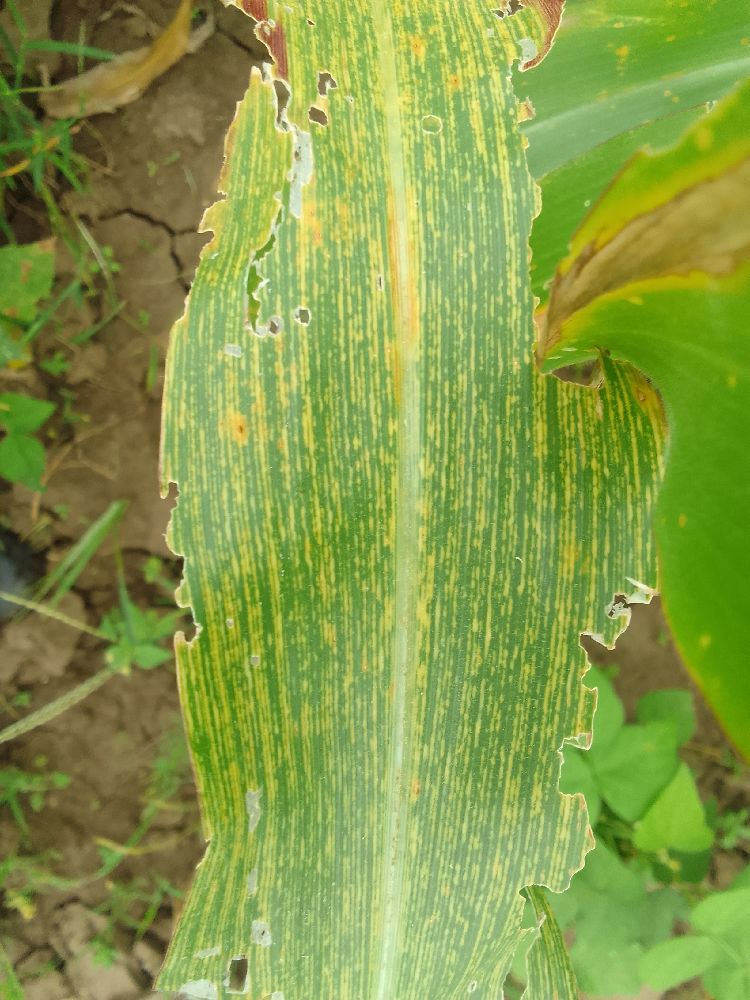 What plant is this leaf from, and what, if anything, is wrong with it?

maize, maize streak virus
